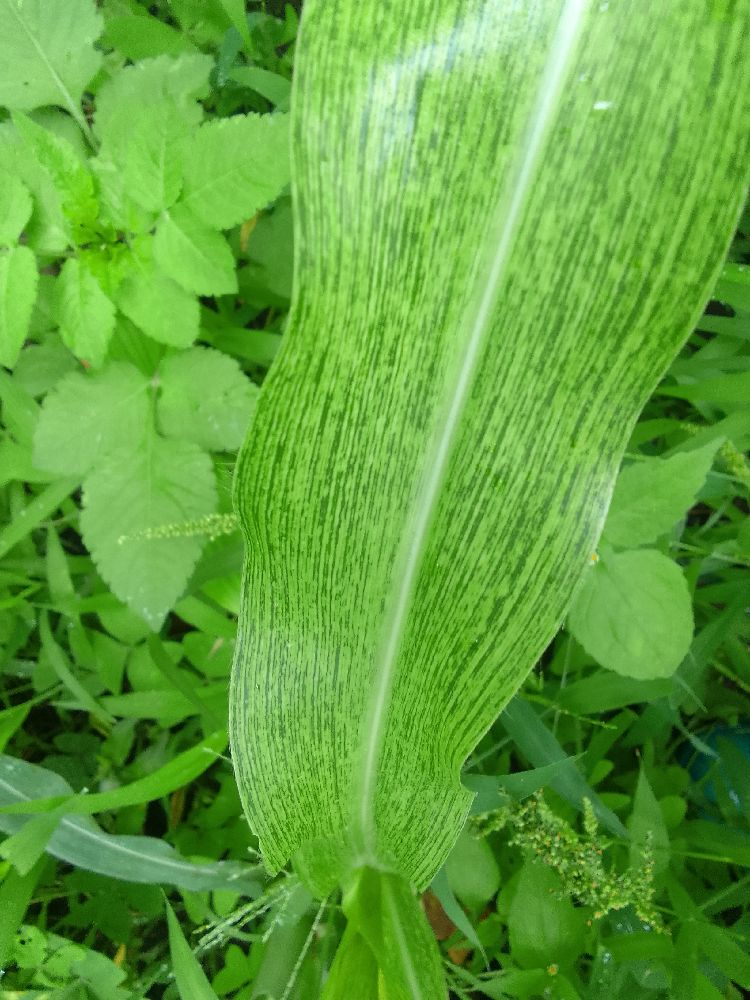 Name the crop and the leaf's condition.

maize, maize streak virus
